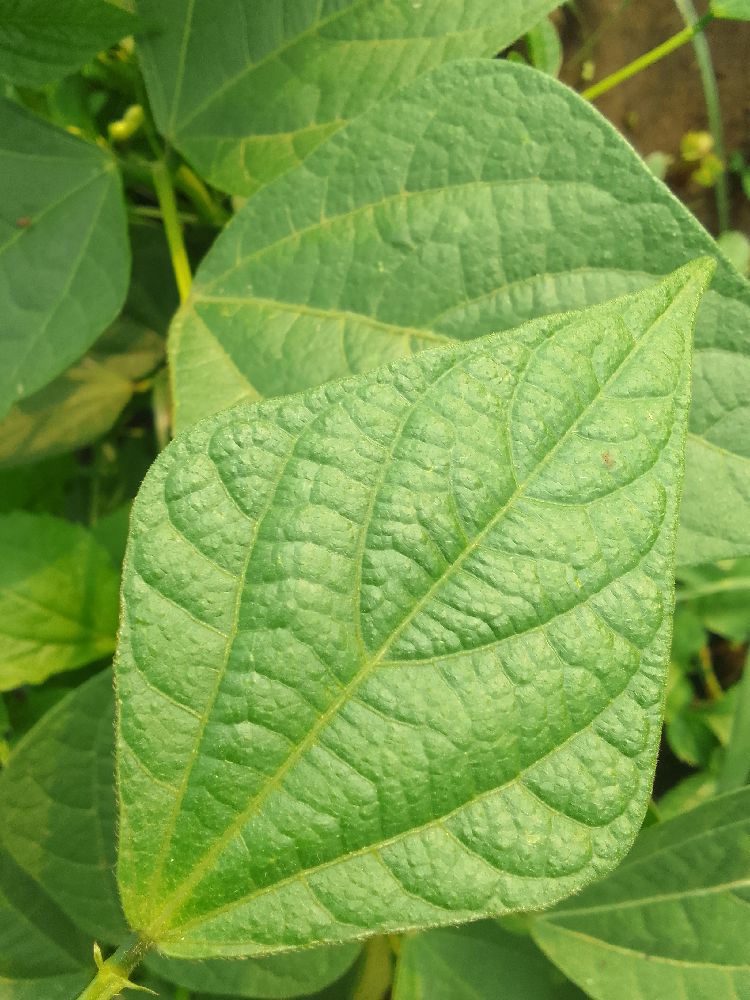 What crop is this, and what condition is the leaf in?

common bean, healthy
